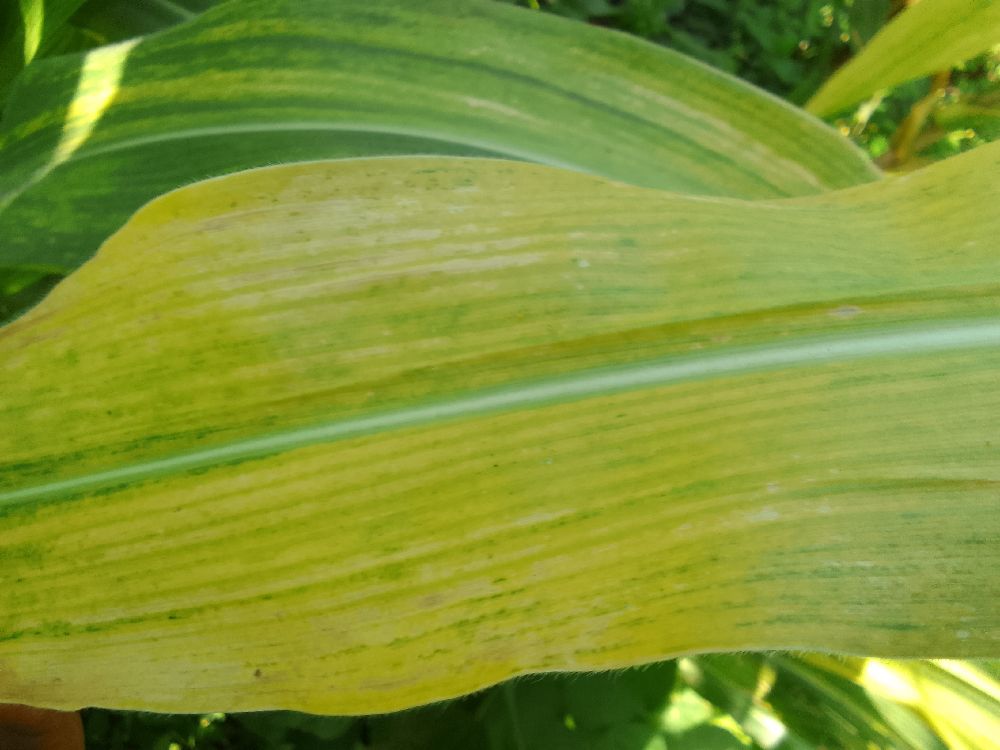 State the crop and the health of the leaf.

maize, maize lethal necrosis
